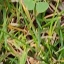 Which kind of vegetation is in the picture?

unstructured weed
